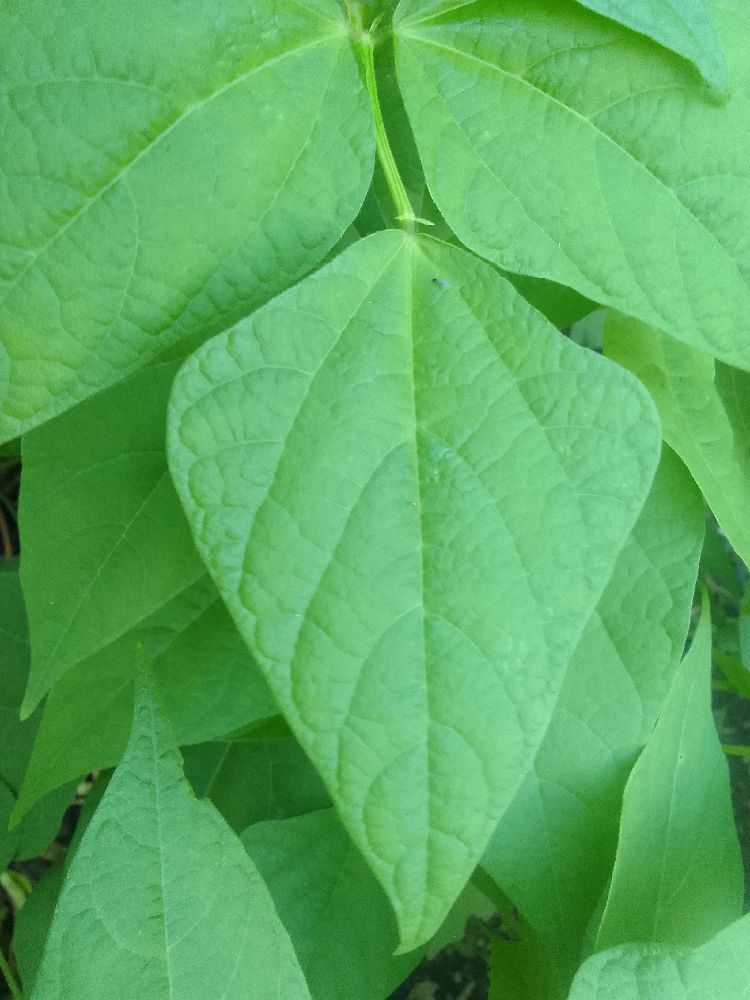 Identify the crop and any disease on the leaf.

common bean, healthy
